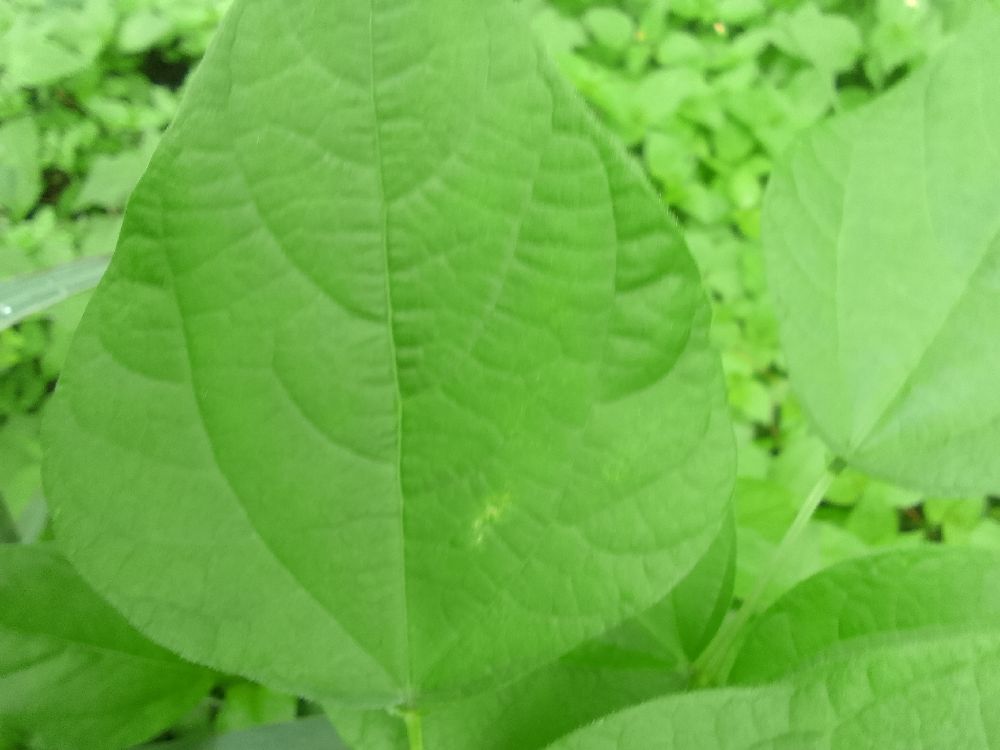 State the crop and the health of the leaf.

common bean, healthy
